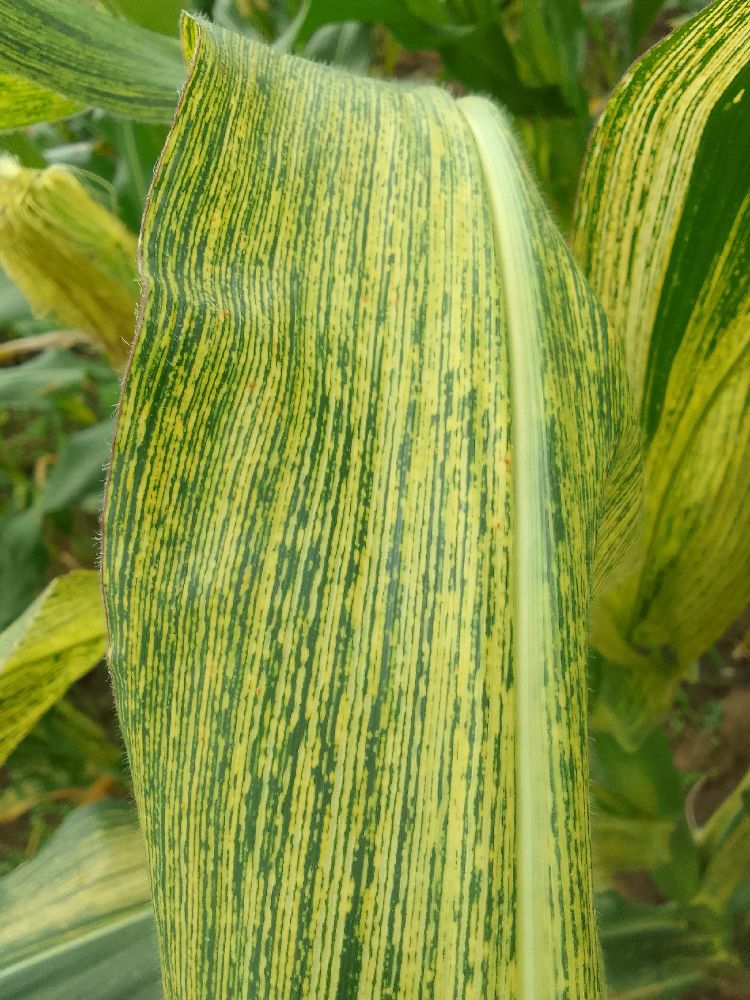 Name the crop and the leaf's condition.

maize, maize streak virus
